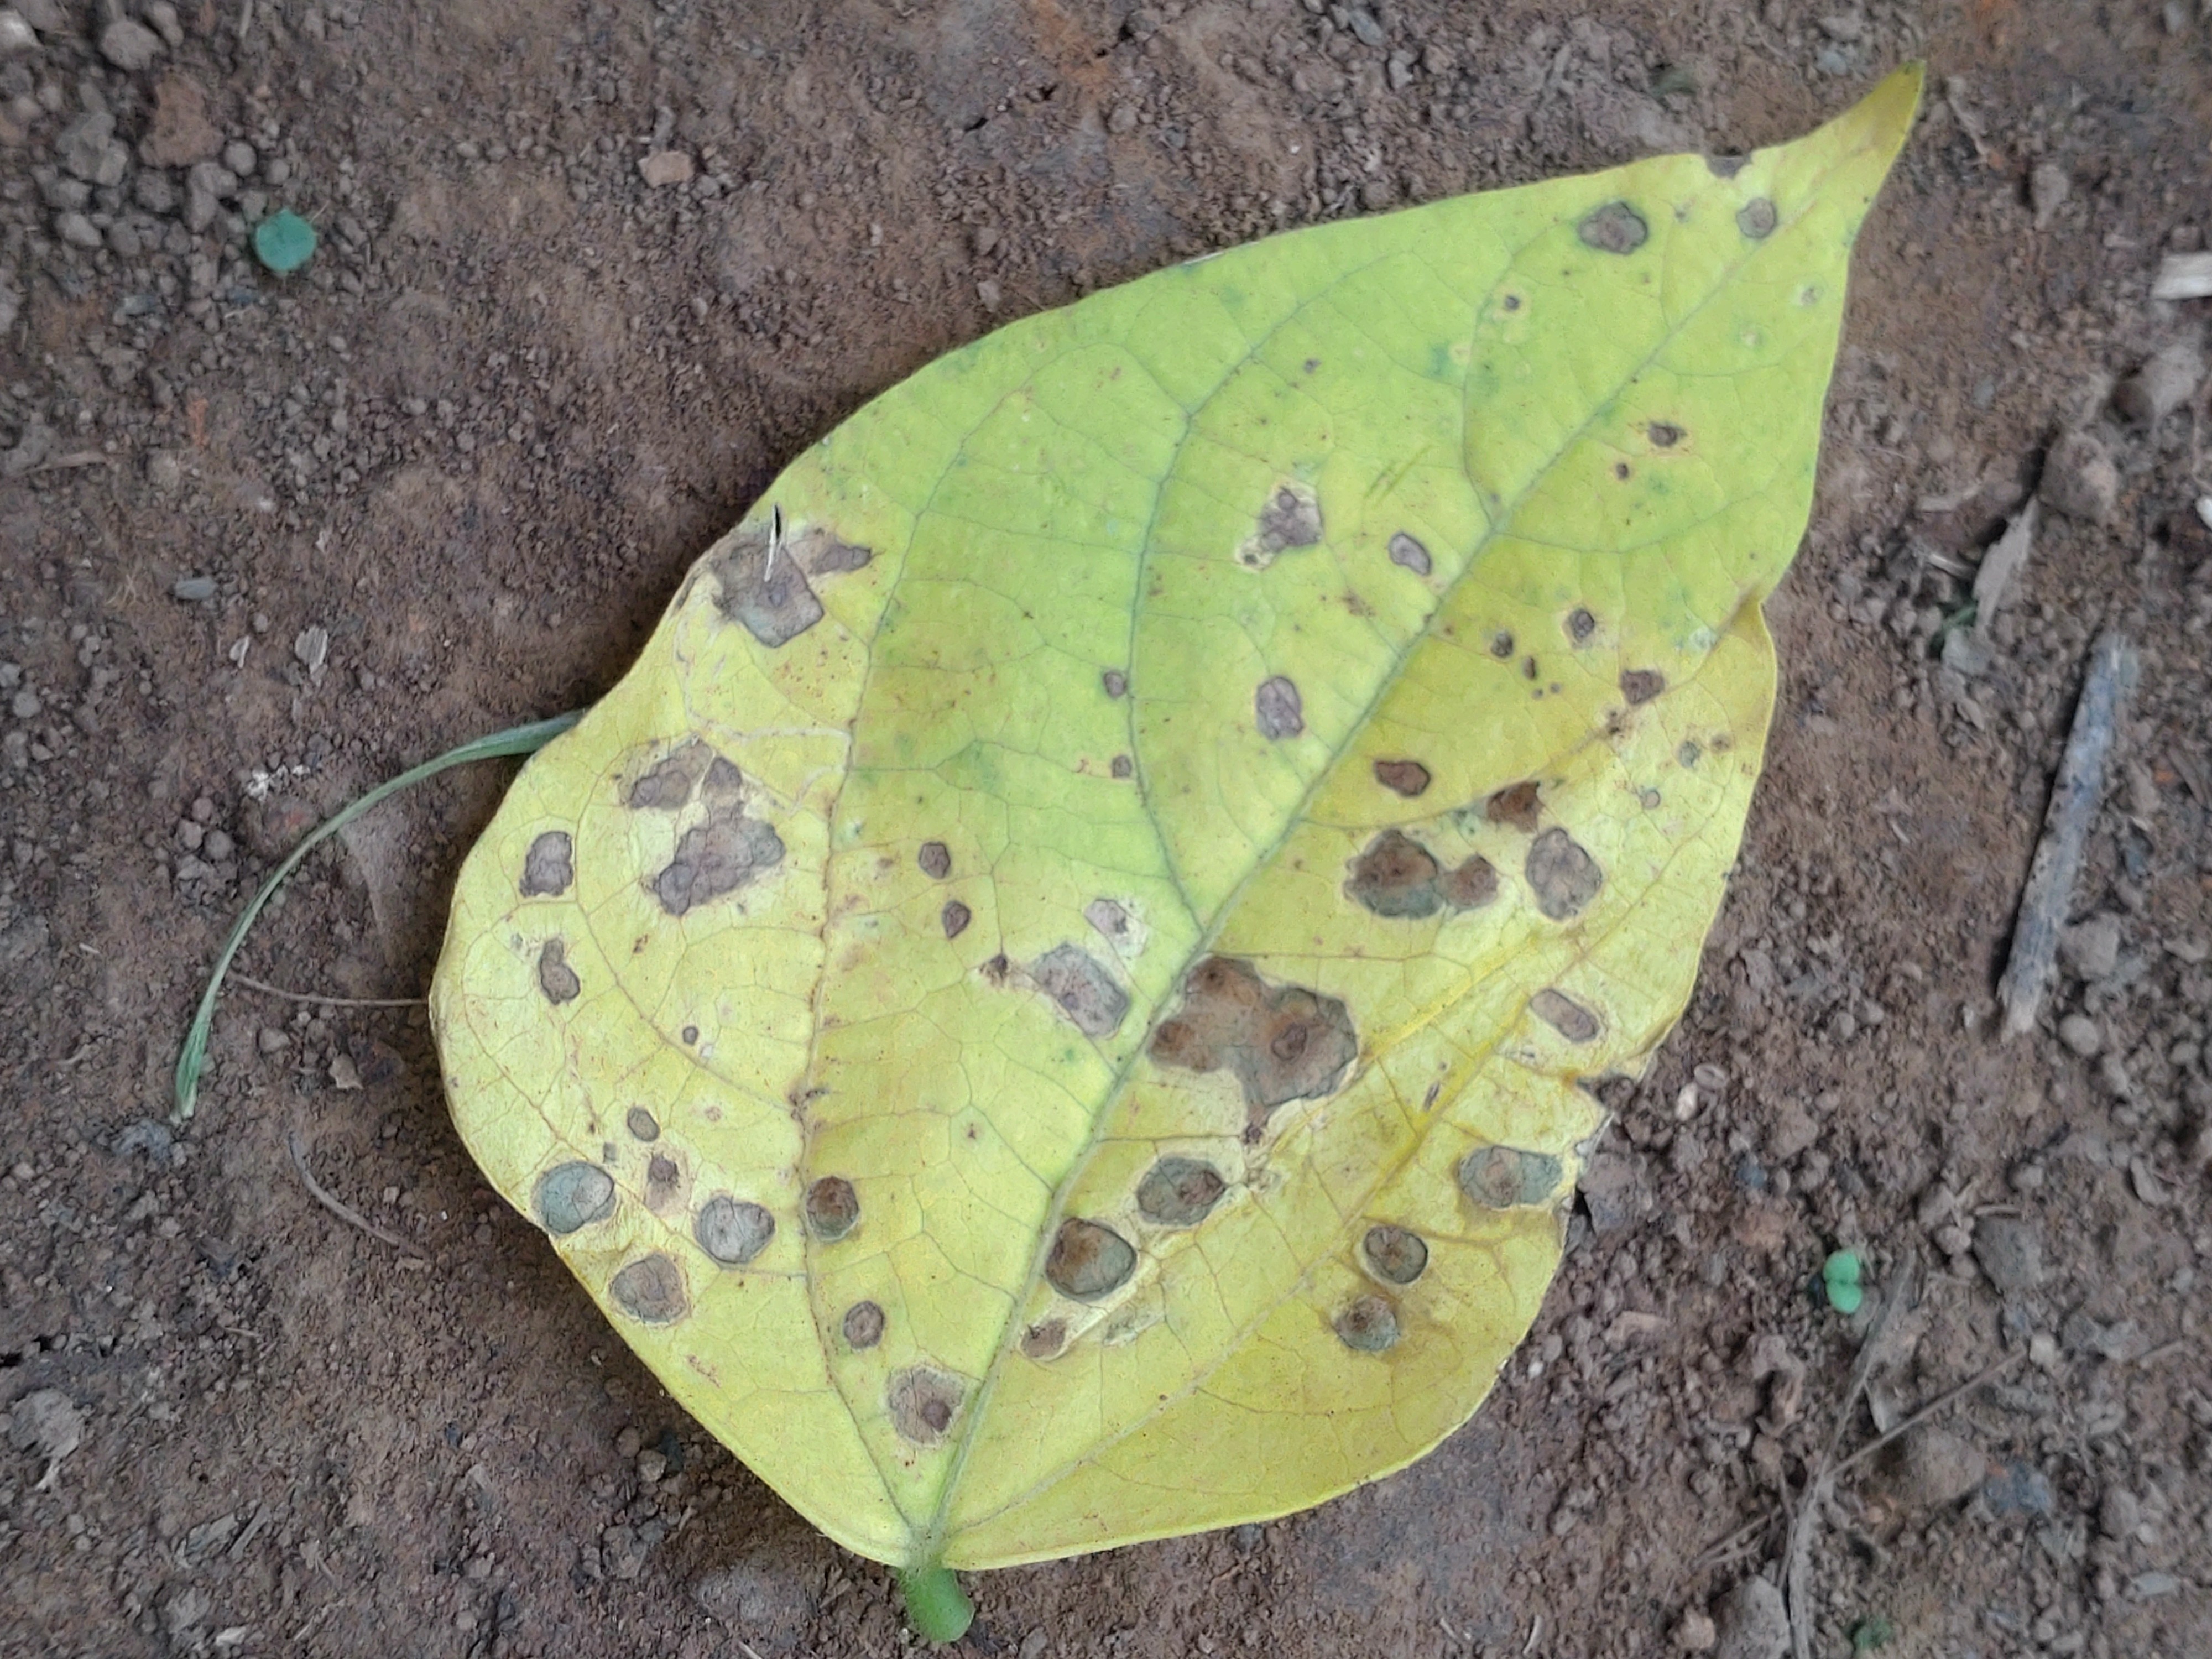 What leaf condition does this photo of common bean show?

rust
